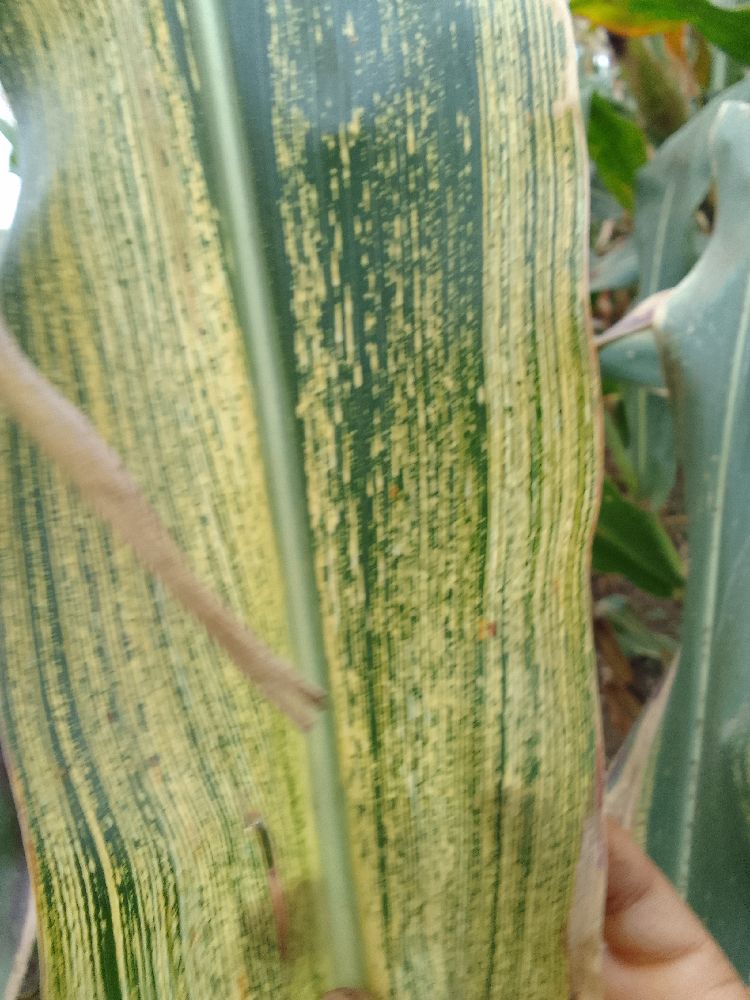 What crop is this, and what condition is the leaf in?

maize, maize streak virus
